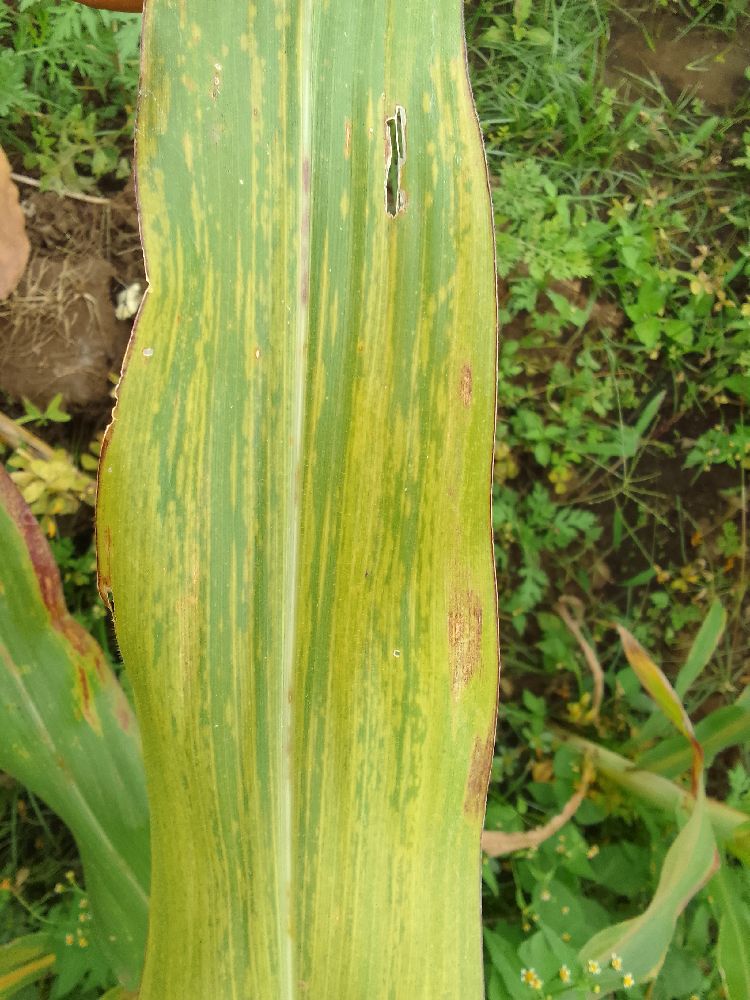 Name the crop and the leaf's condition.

maize, maize lethal necrosis
